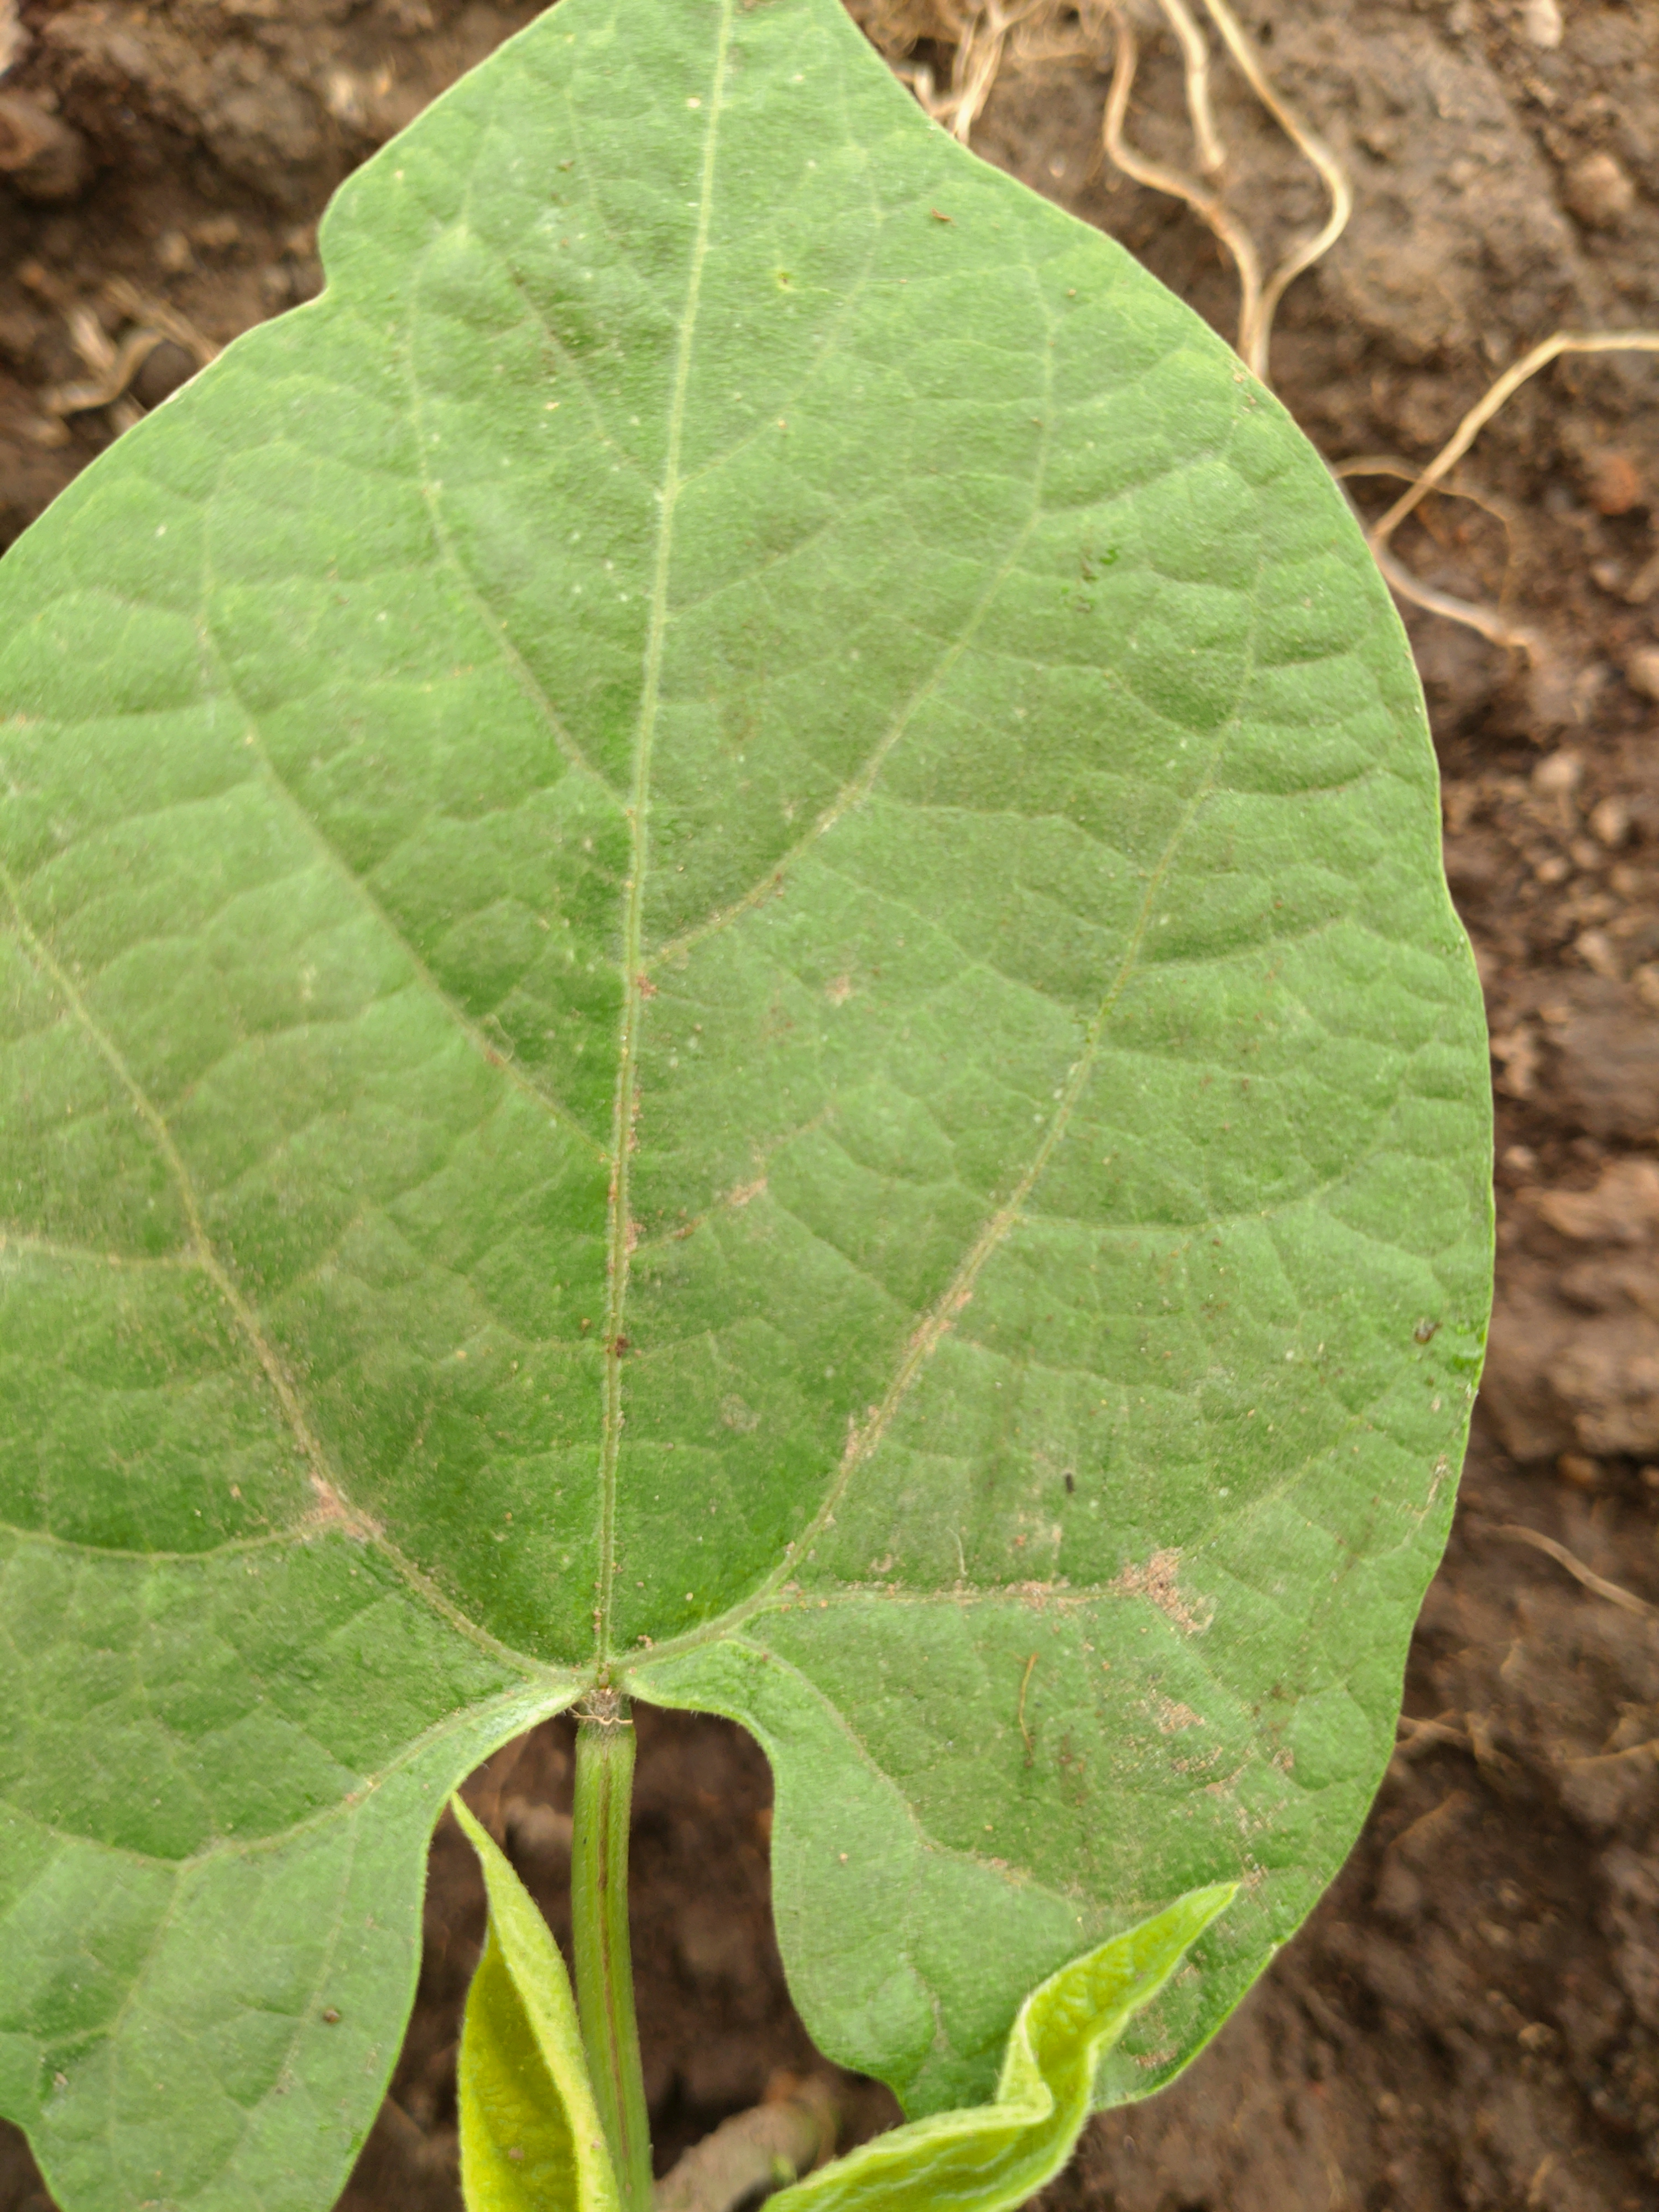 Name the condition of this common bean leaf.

healthy
